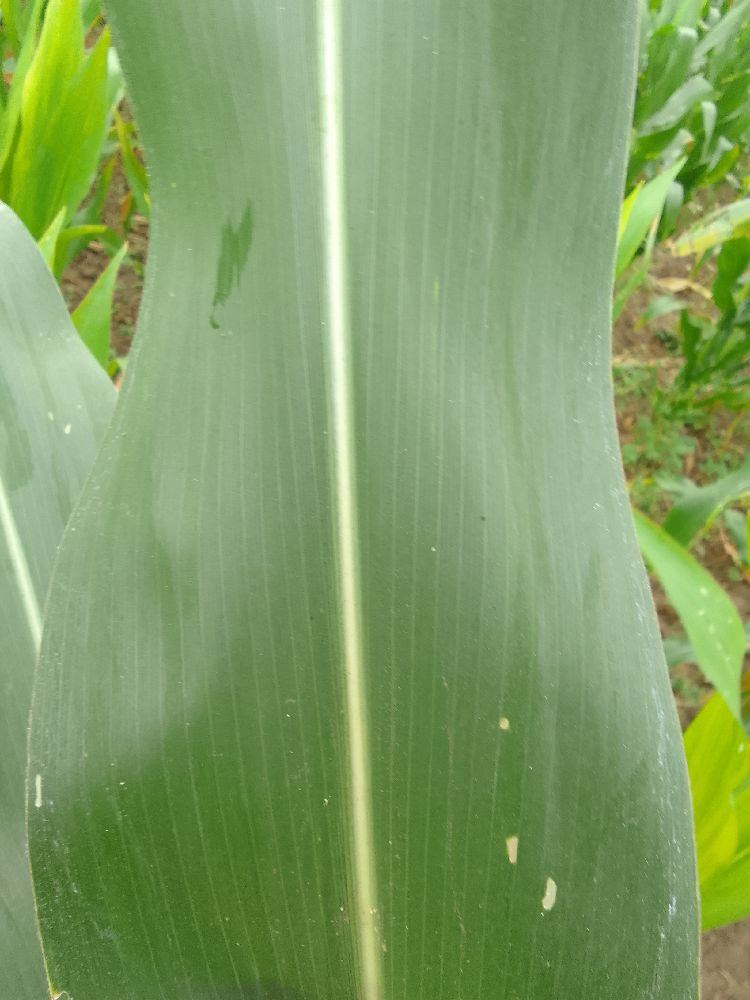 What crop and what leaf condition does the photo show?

maize, healthy
